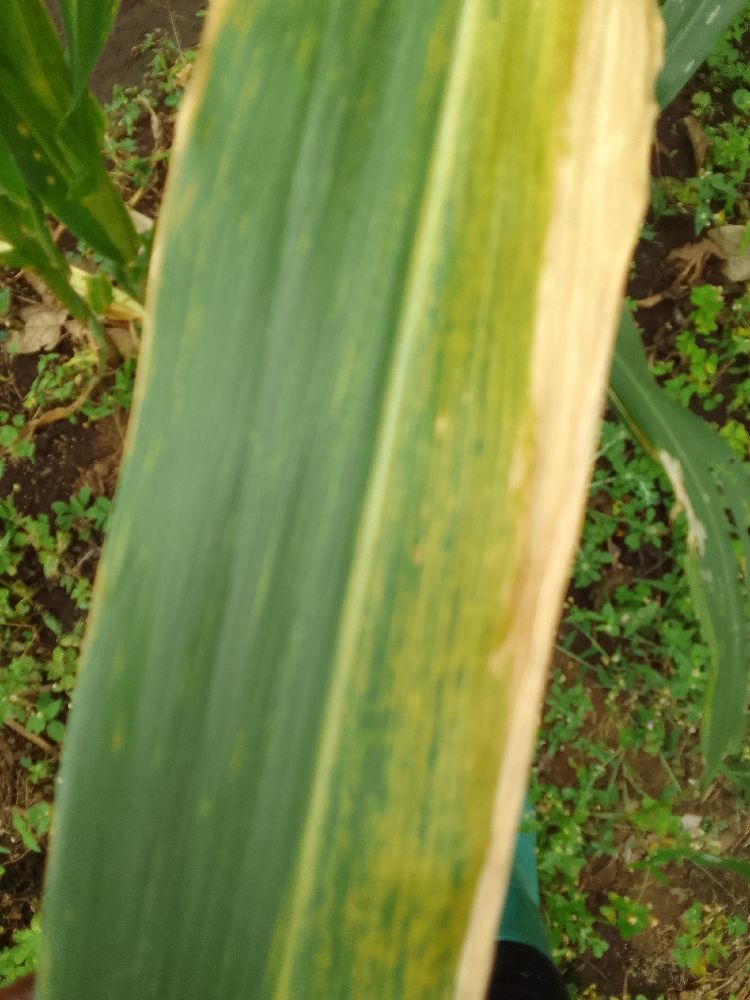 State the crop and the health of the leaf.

maize, maize lethal necrosis
